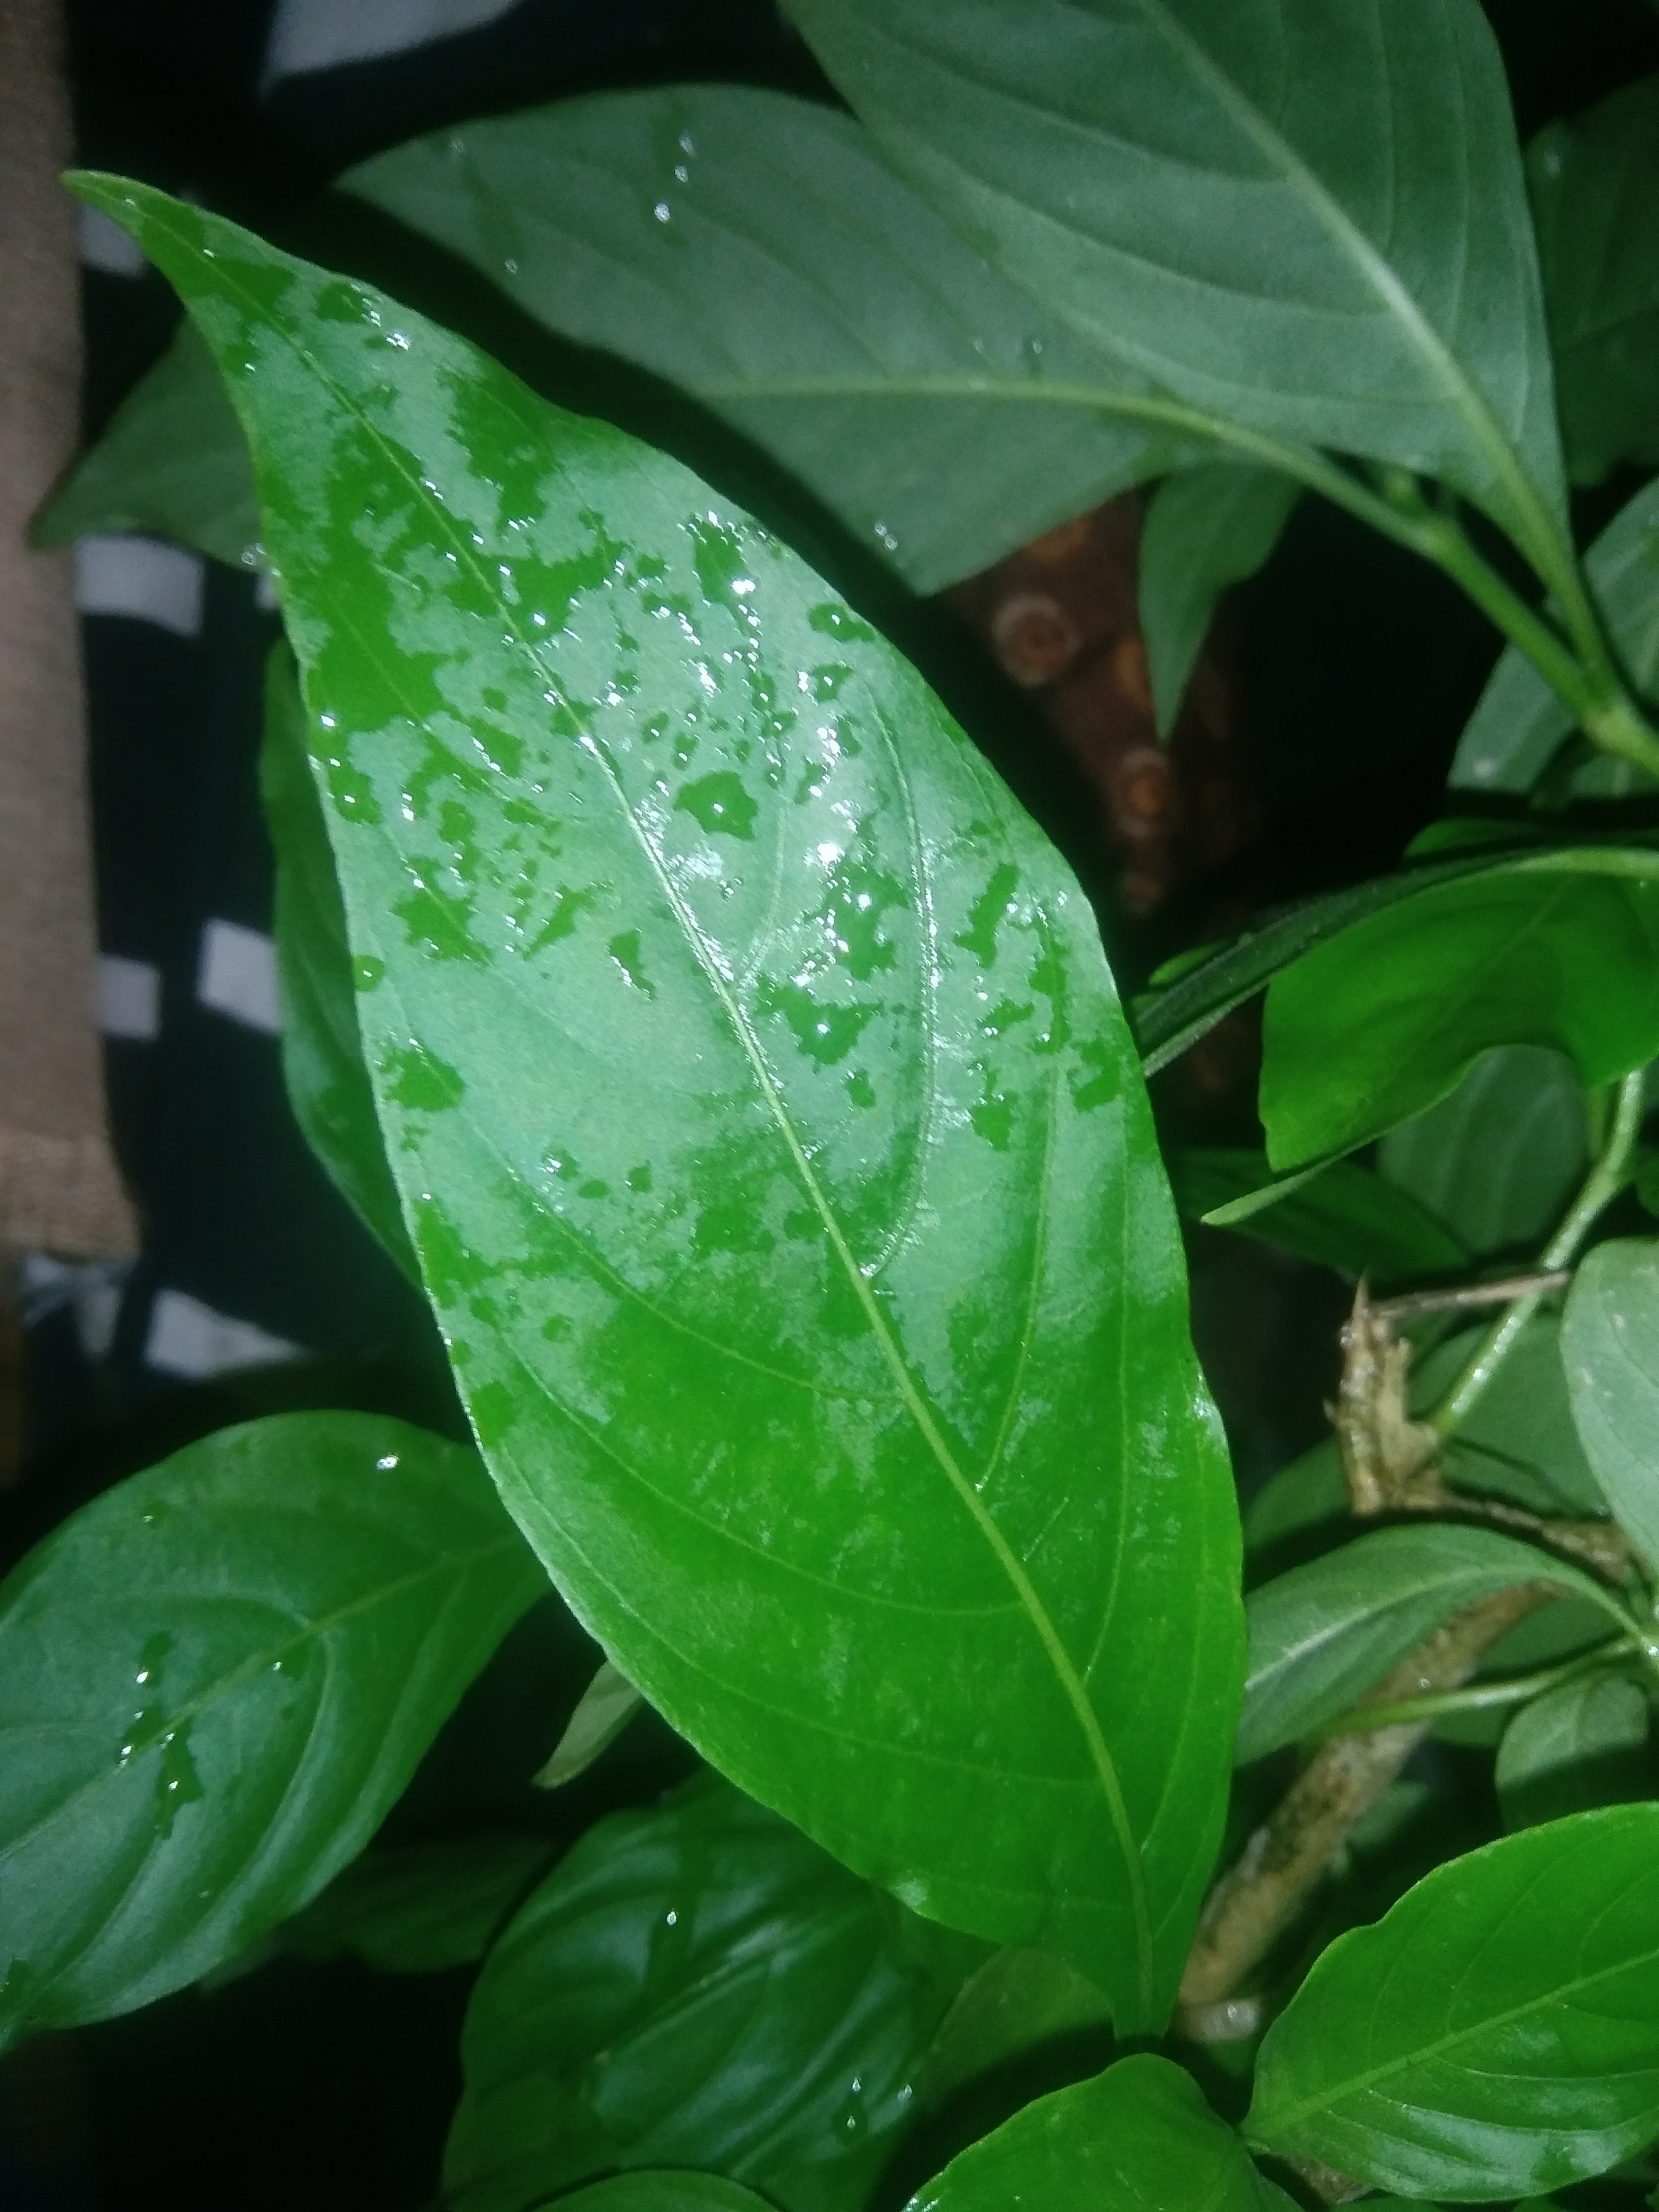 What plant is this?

vasaka
